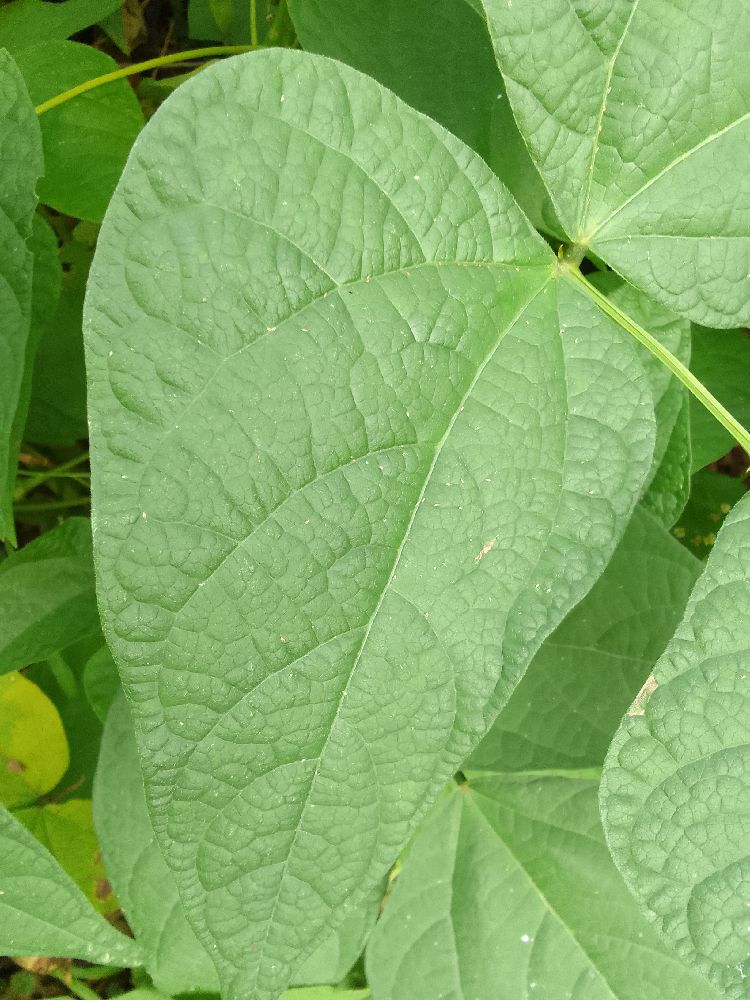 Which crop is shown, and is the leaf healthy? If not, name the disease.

common bean, healthy
